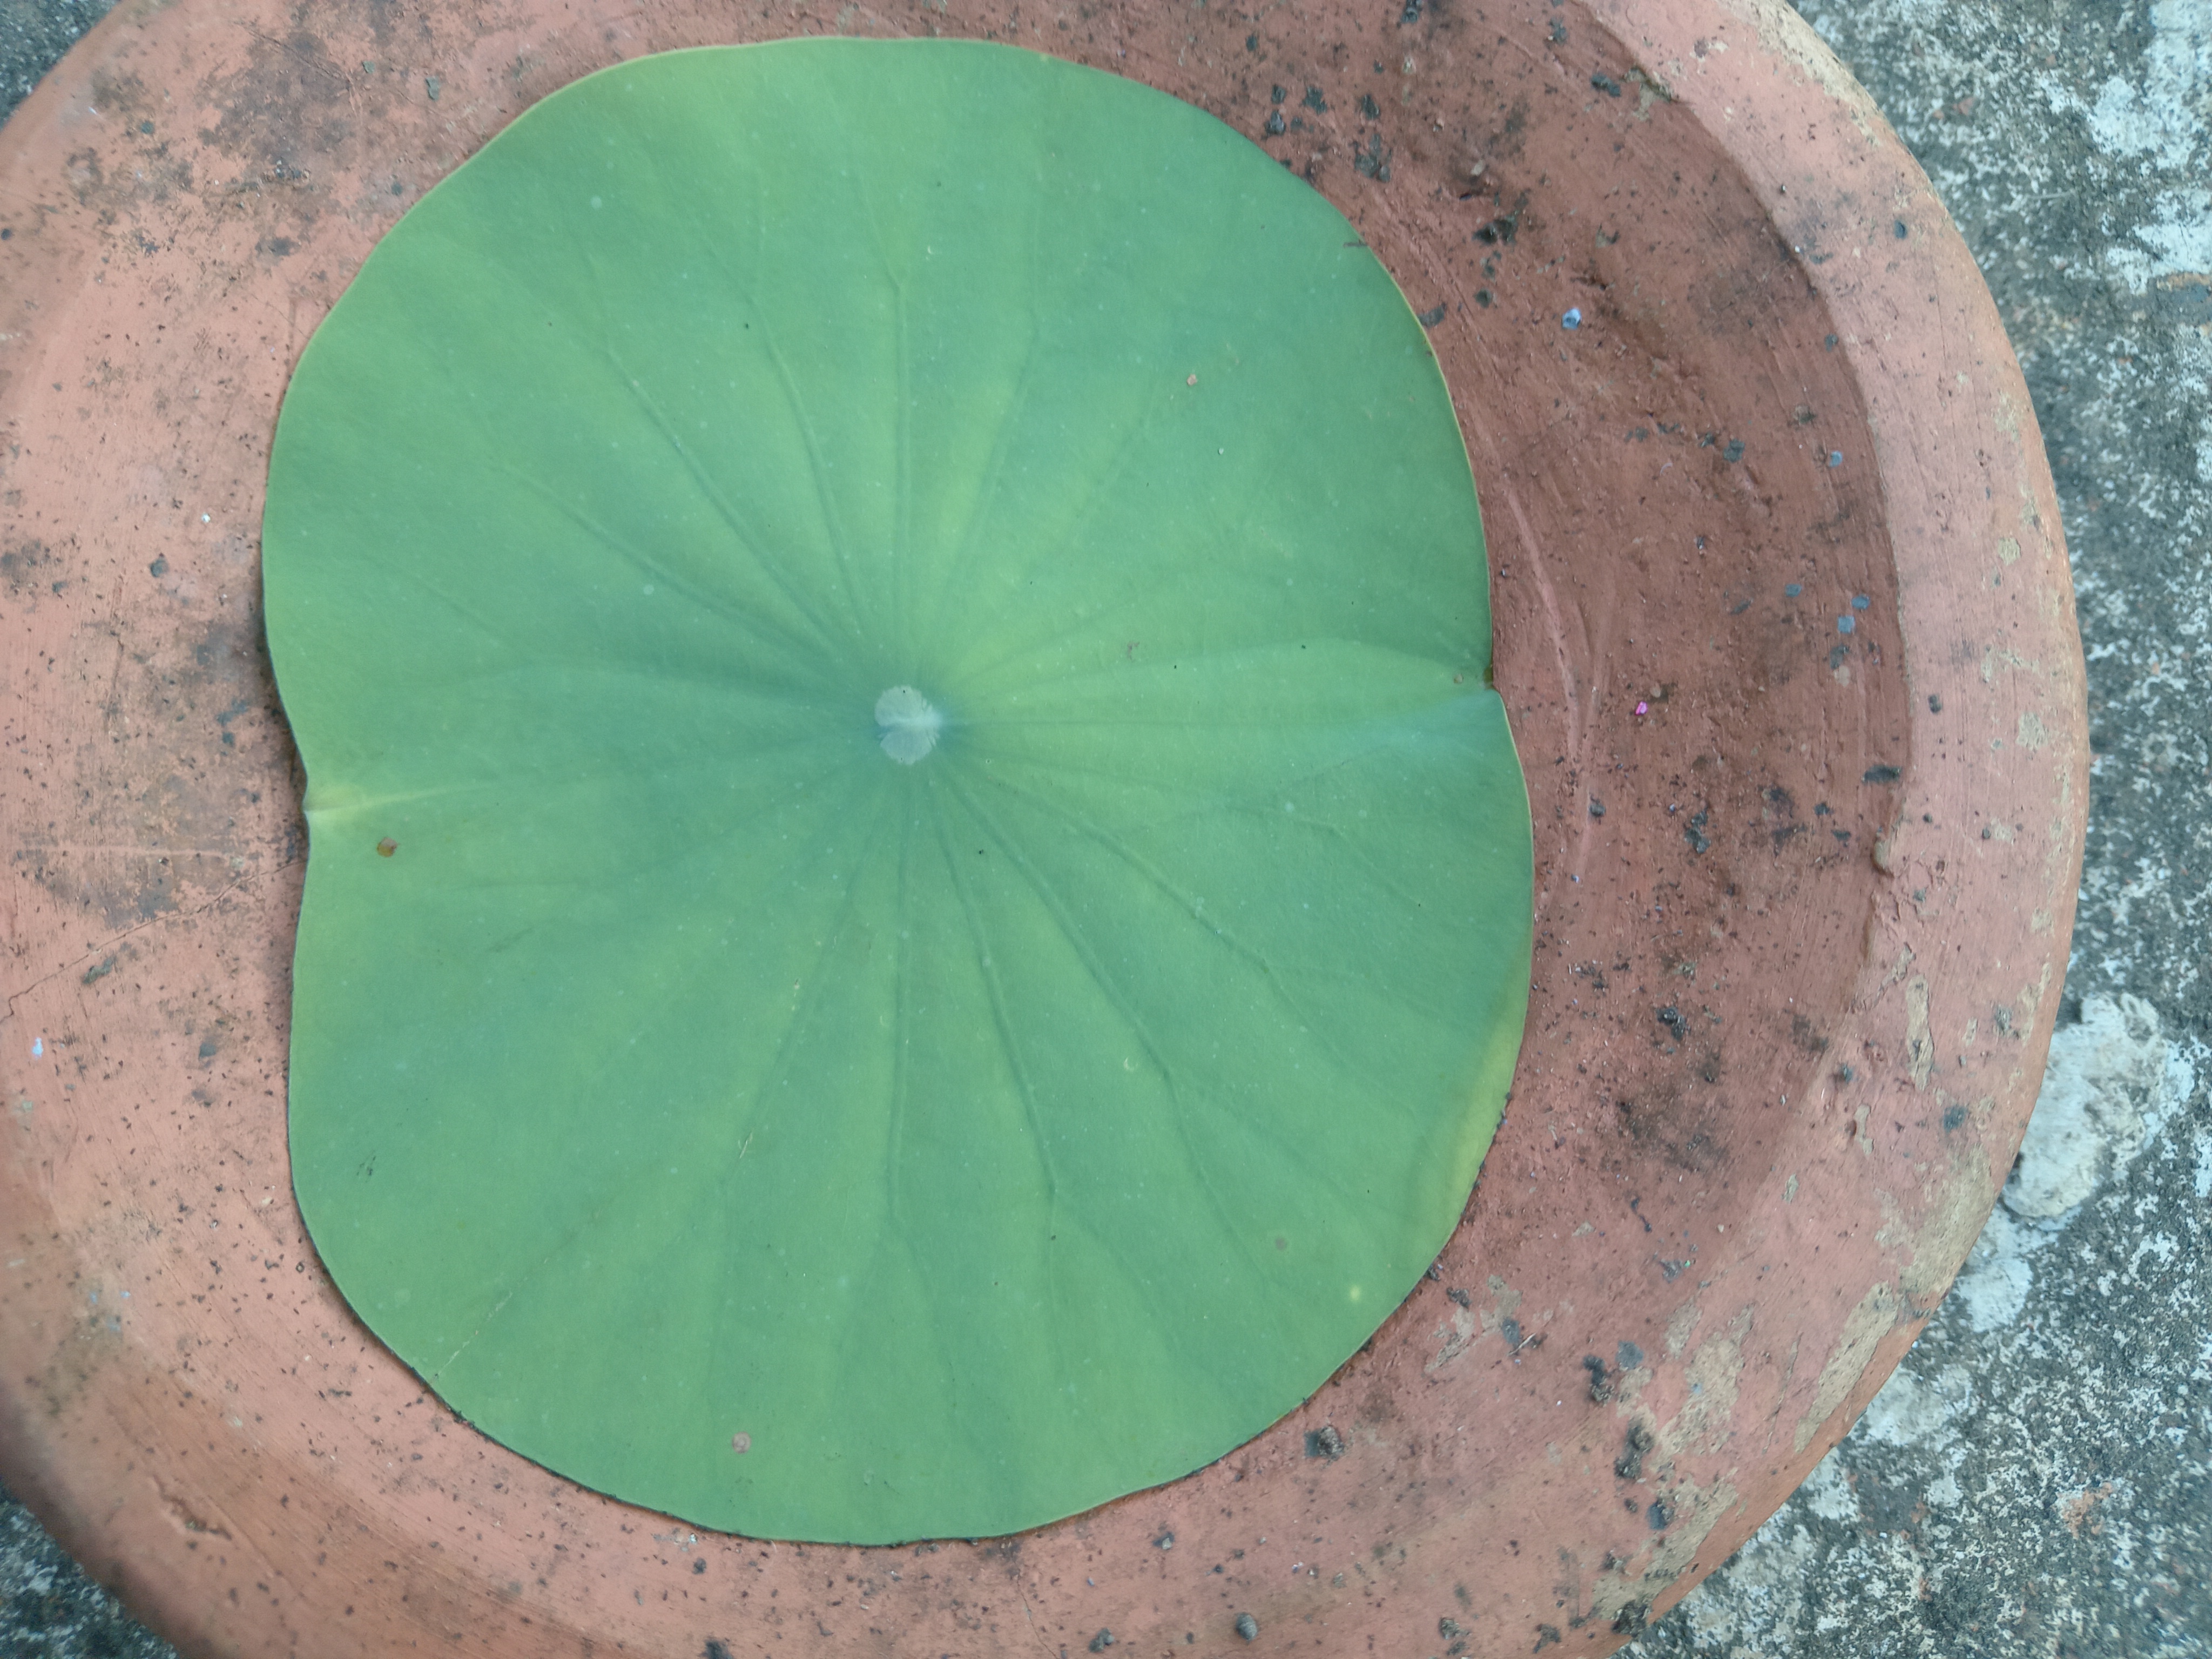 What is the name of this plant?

lotus
